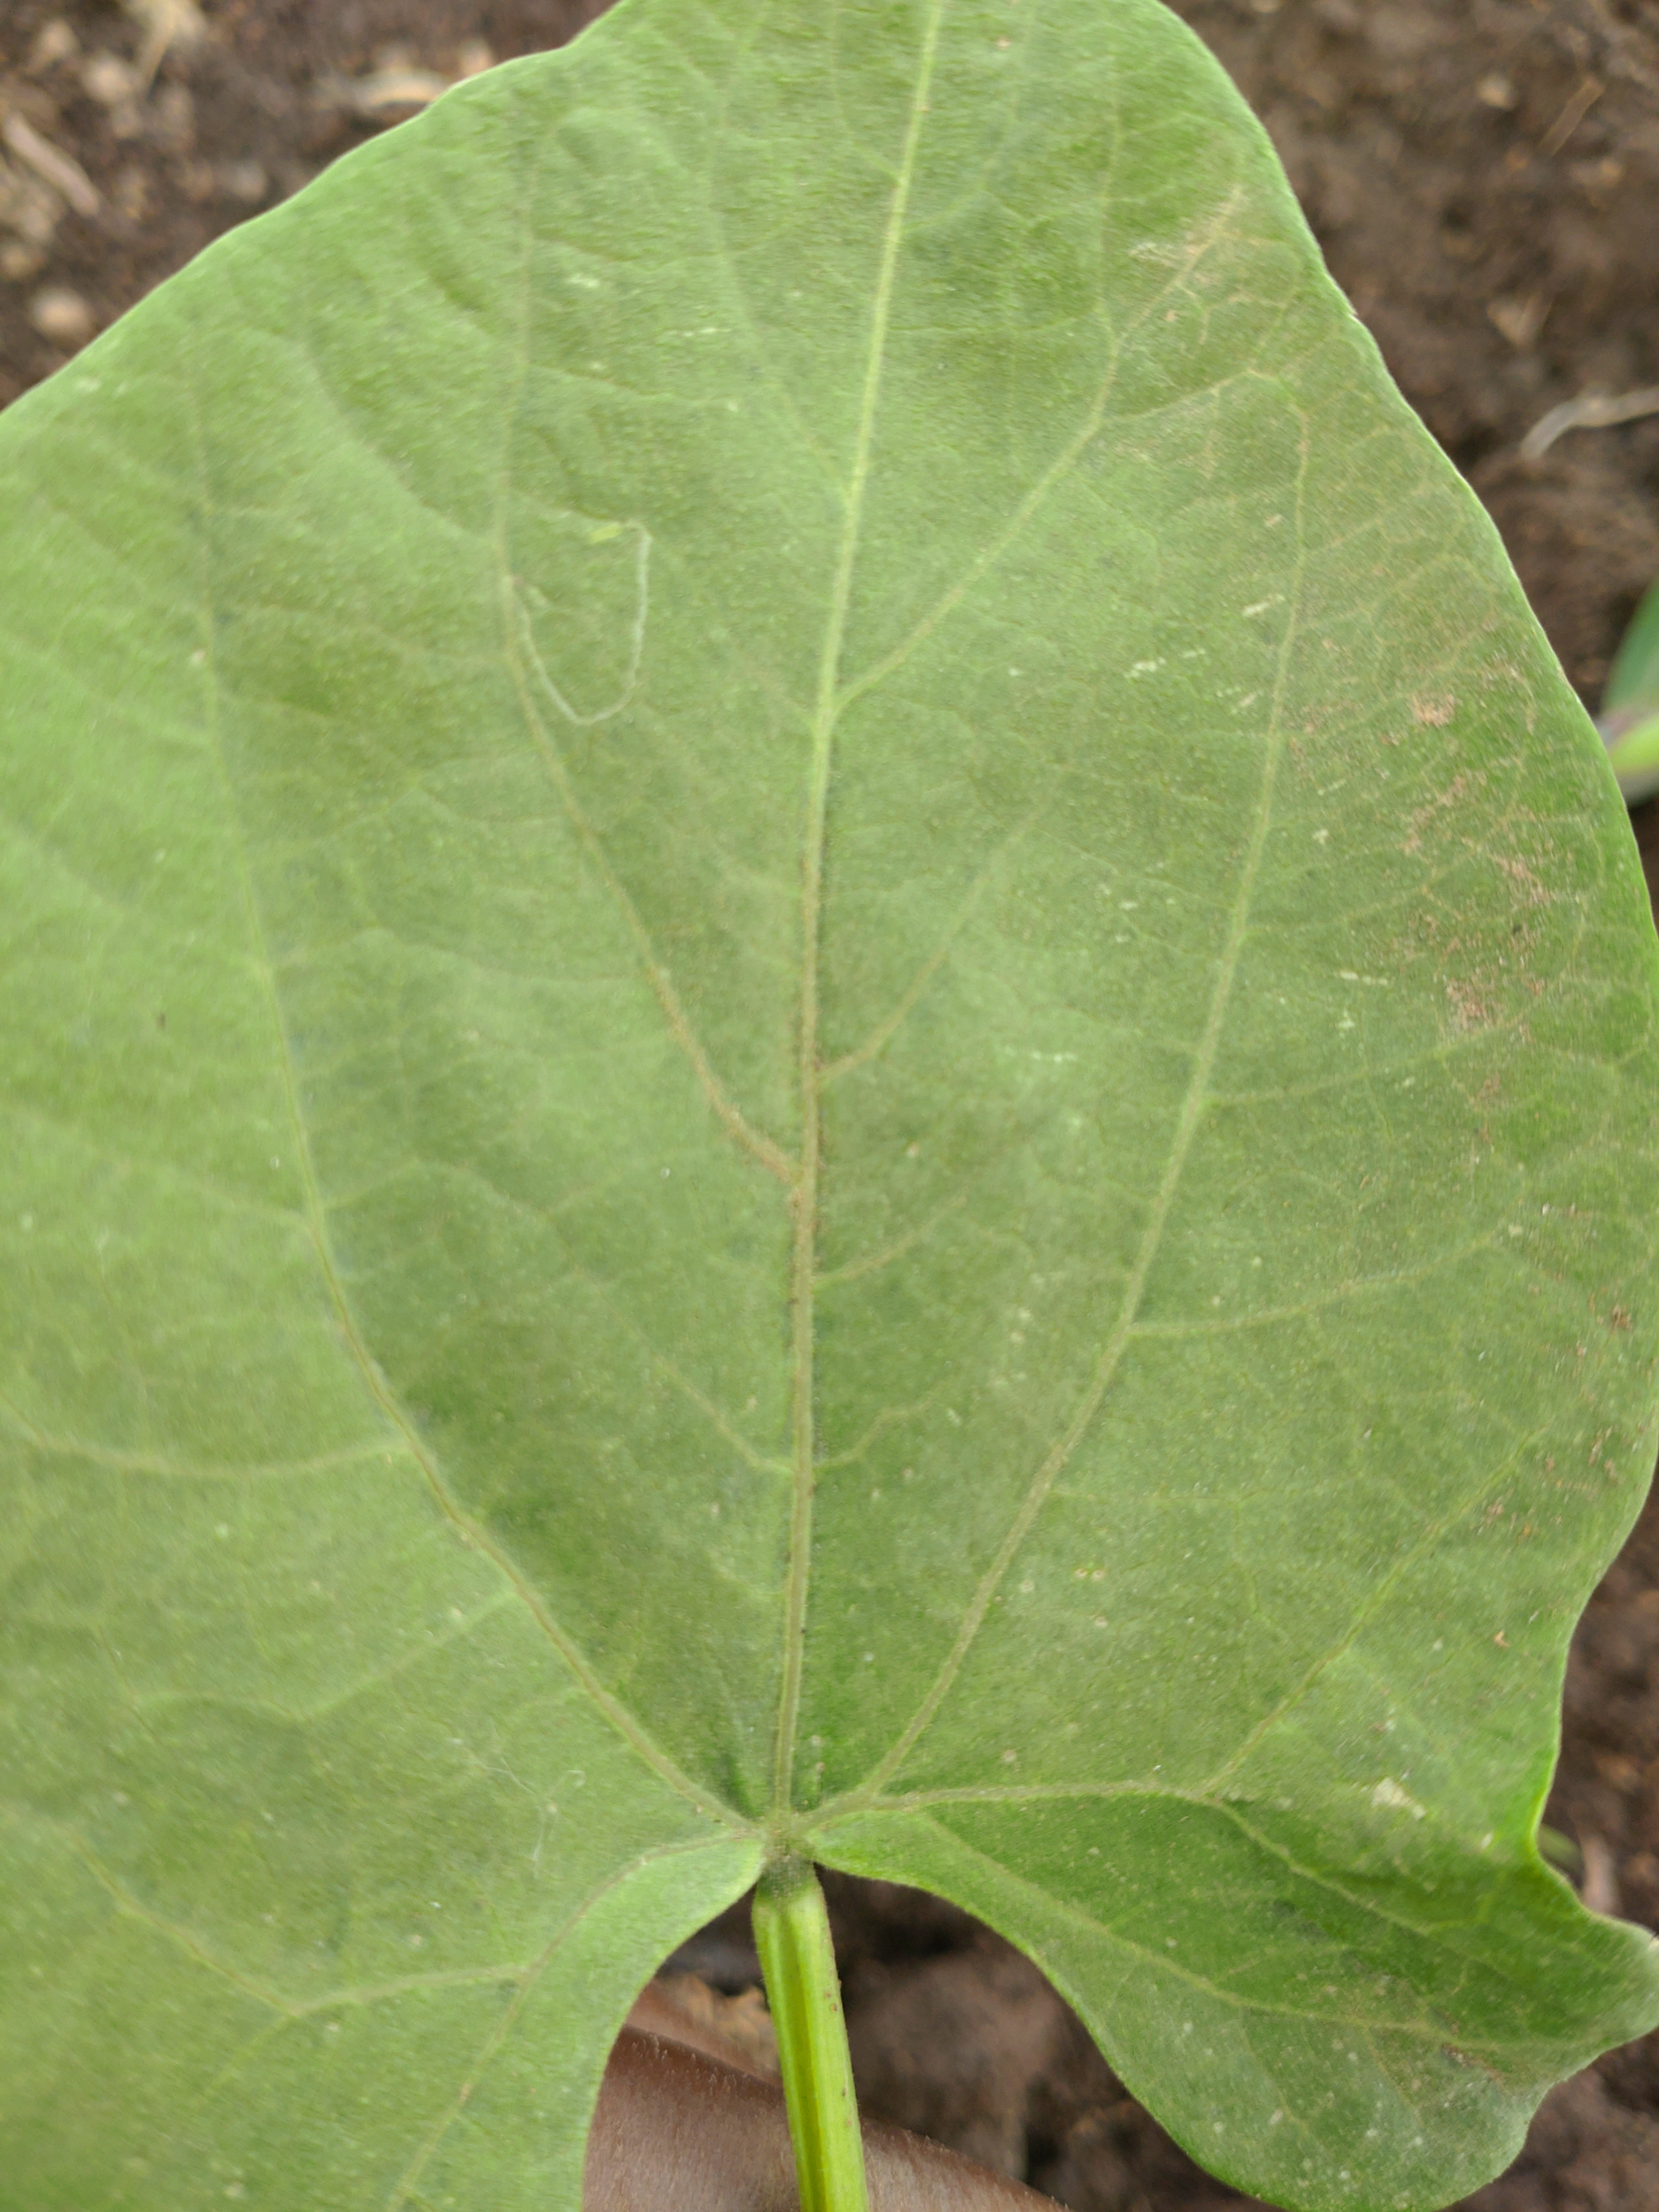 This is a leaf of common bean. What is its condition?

healthy
